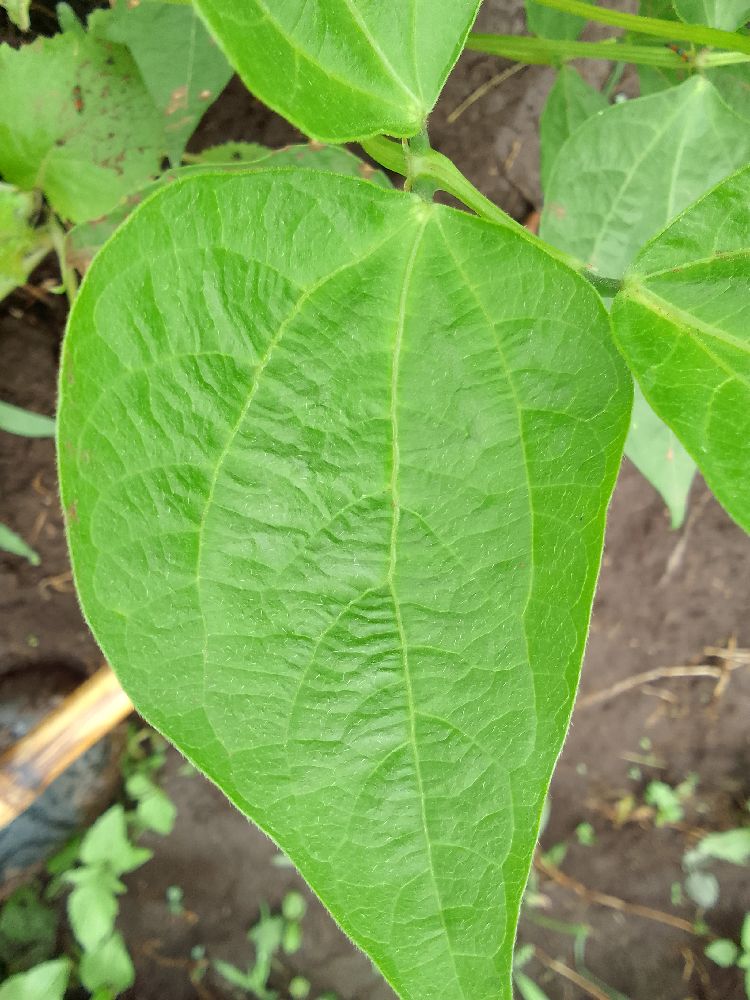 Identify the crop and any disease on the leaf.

common bean, healthy
